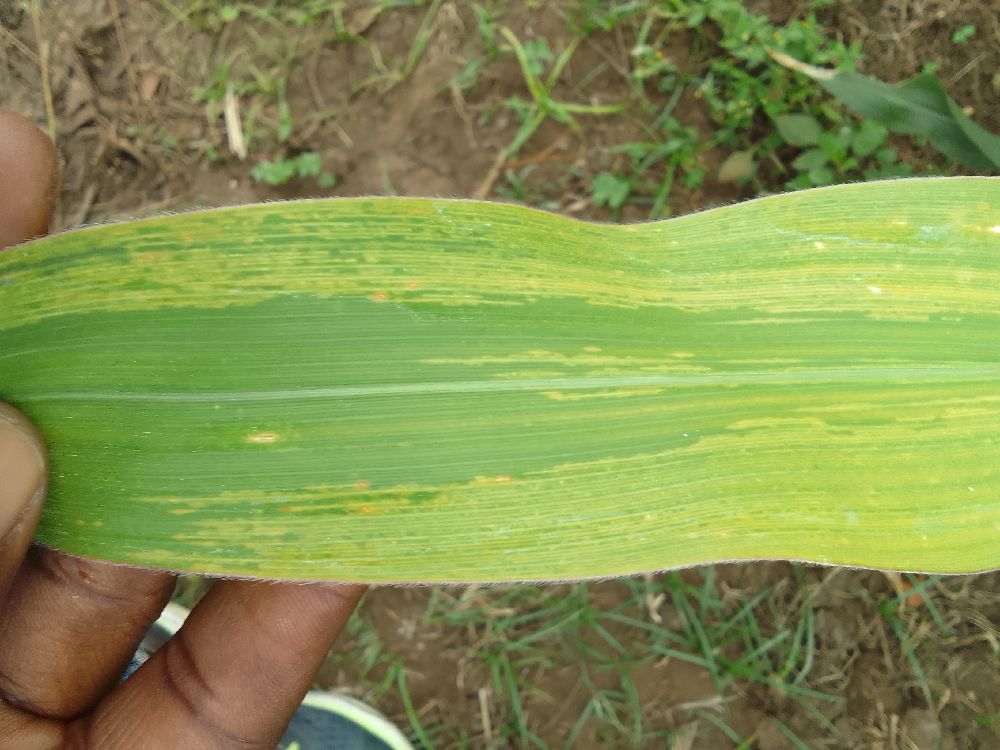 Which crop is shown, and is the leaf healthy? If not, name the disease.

maize, maize lethal necrosis
